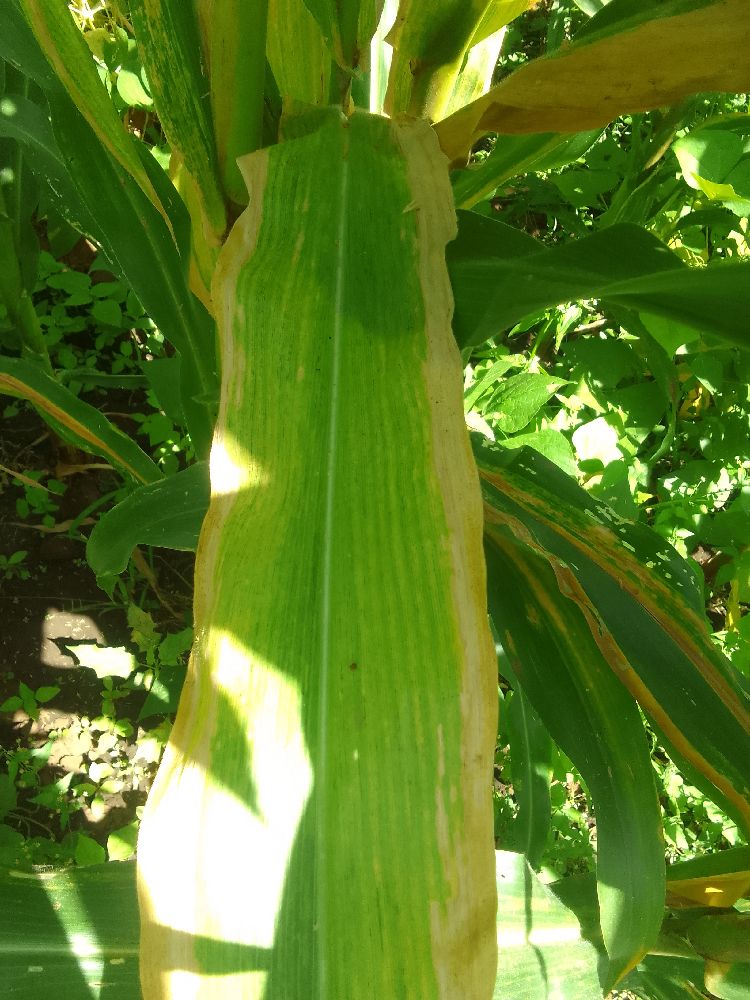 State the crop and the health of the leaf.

maize, maize lethal necrosis
